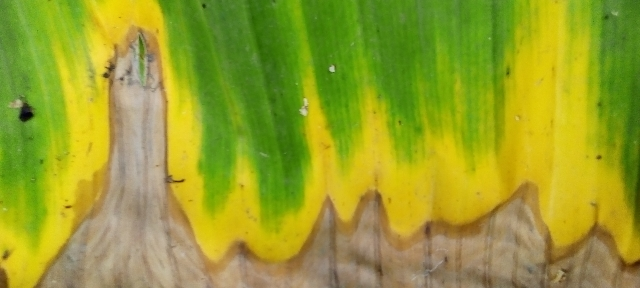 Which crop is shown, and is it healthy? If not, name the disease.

banana, fusarium wilt race 1
